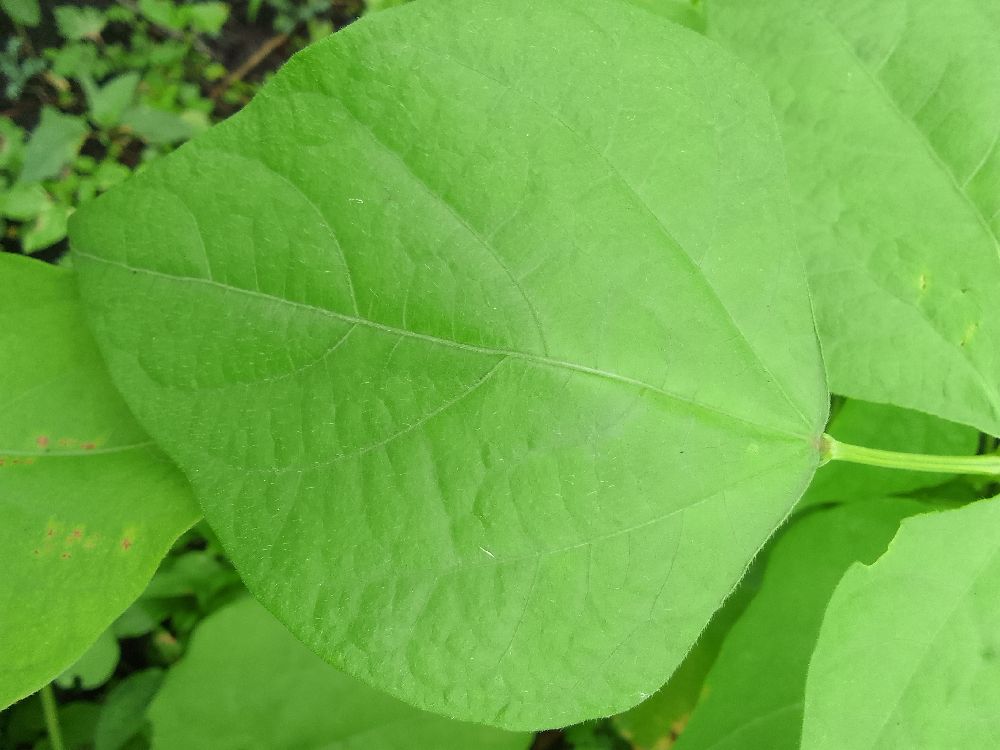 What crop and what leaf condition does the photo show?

common bean, healthy
